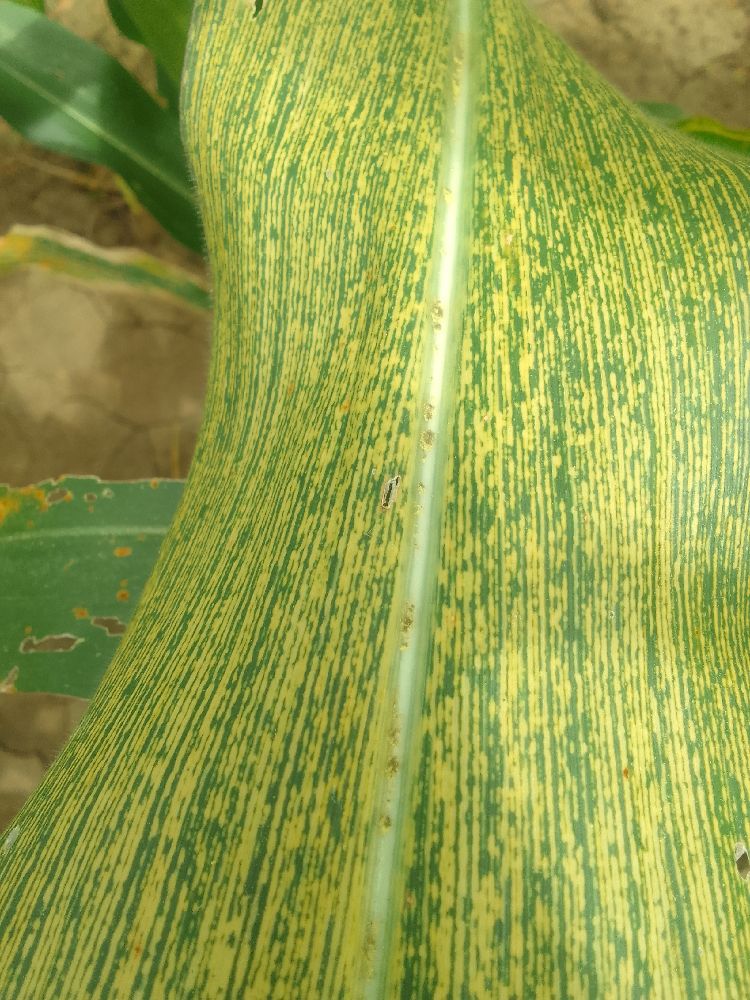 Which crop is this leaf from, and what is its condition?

maize, maize streak virus
